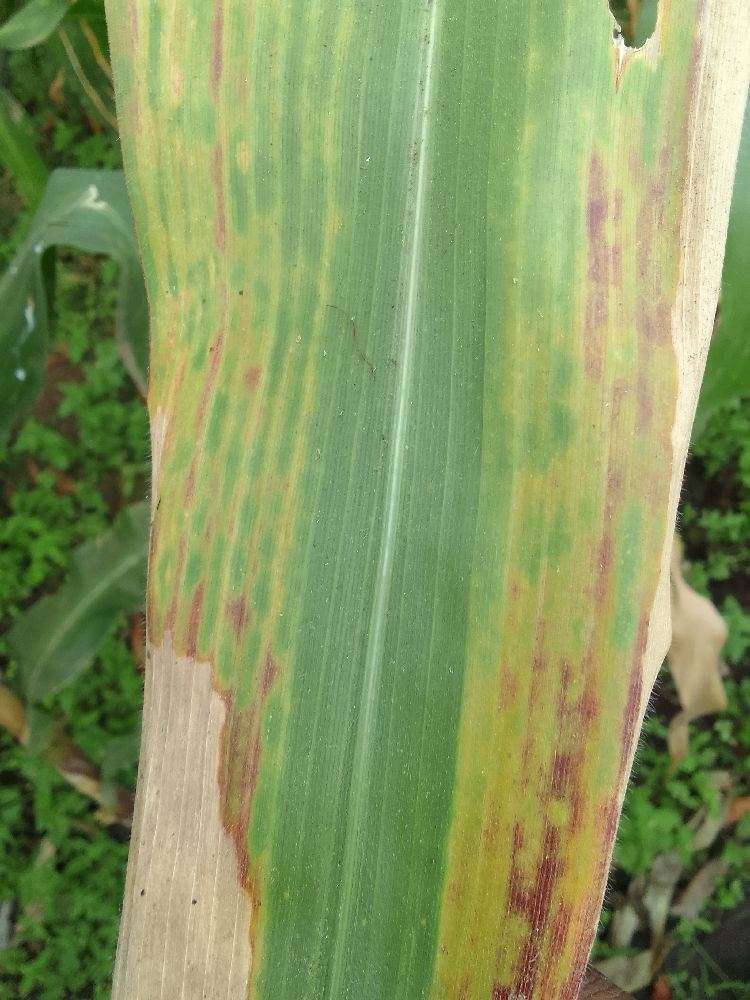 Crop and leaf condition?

maize, maize lethal necrosis
